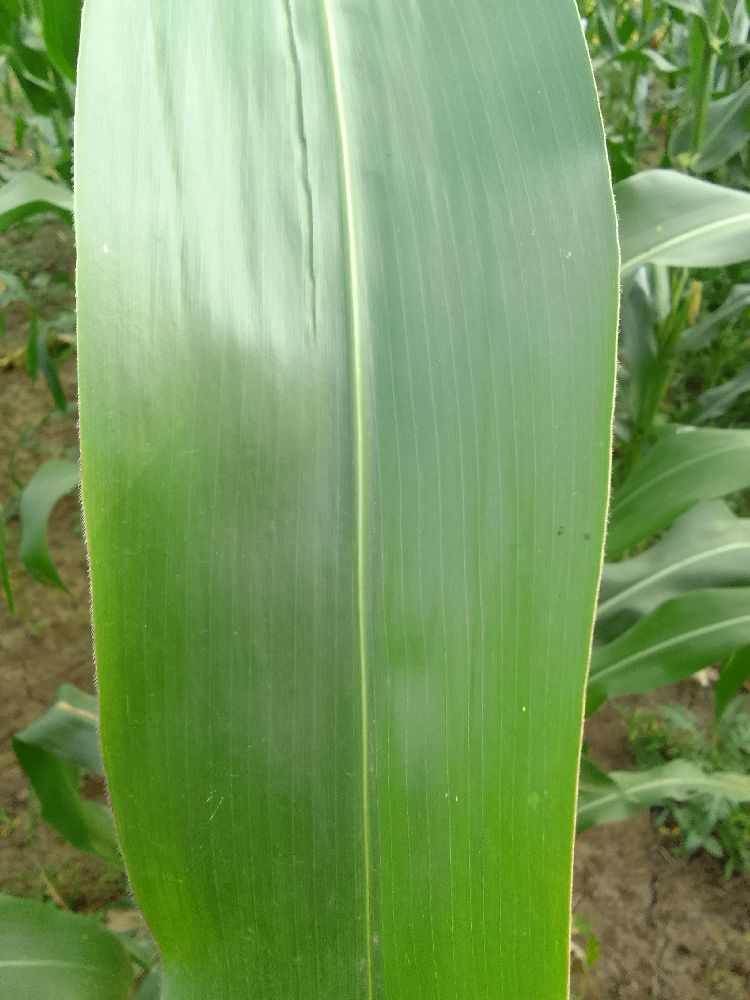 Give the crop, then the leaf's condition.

maize, healthy
